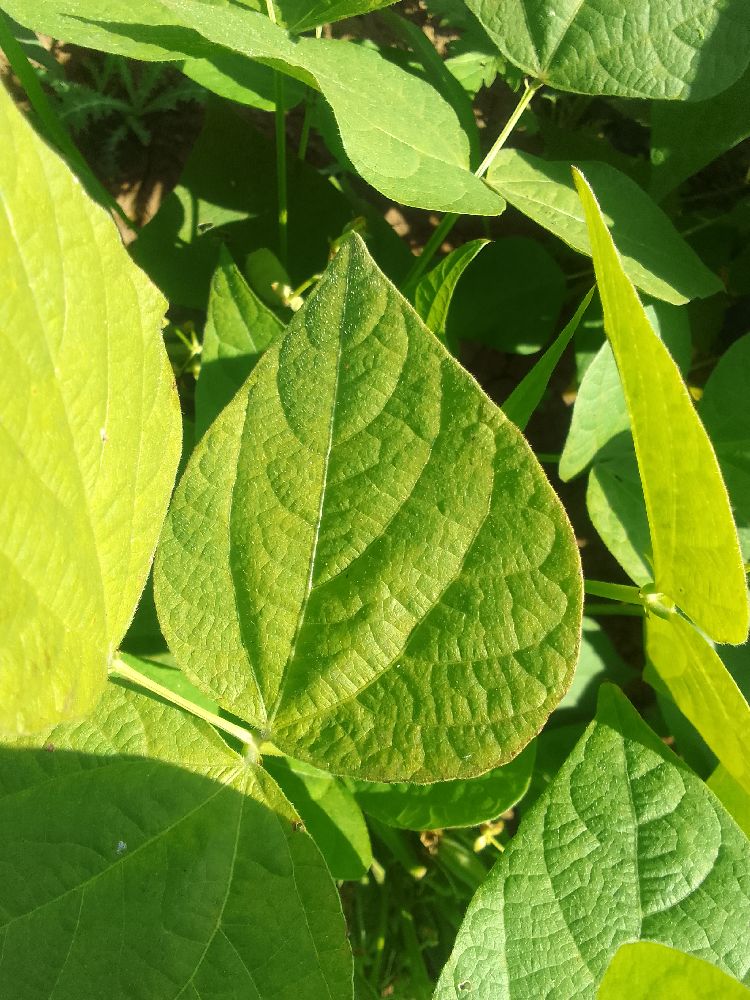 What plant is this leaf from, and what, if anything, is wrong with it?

common bean, healthy
